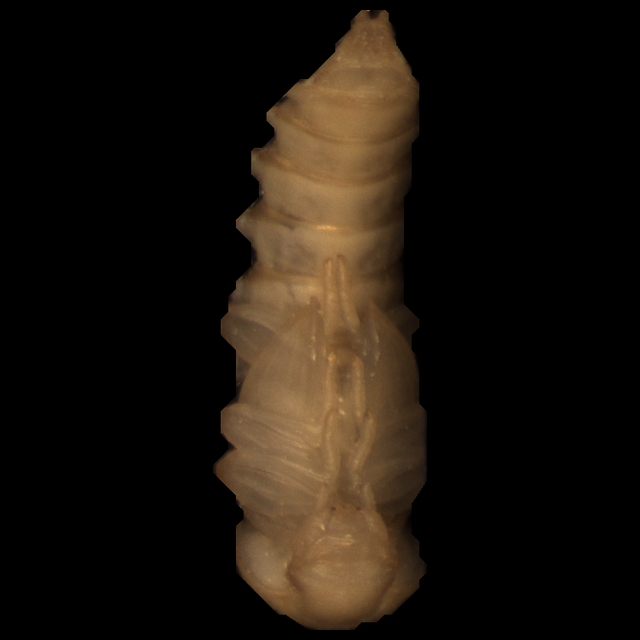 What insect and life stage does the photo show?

mealworm pupa
